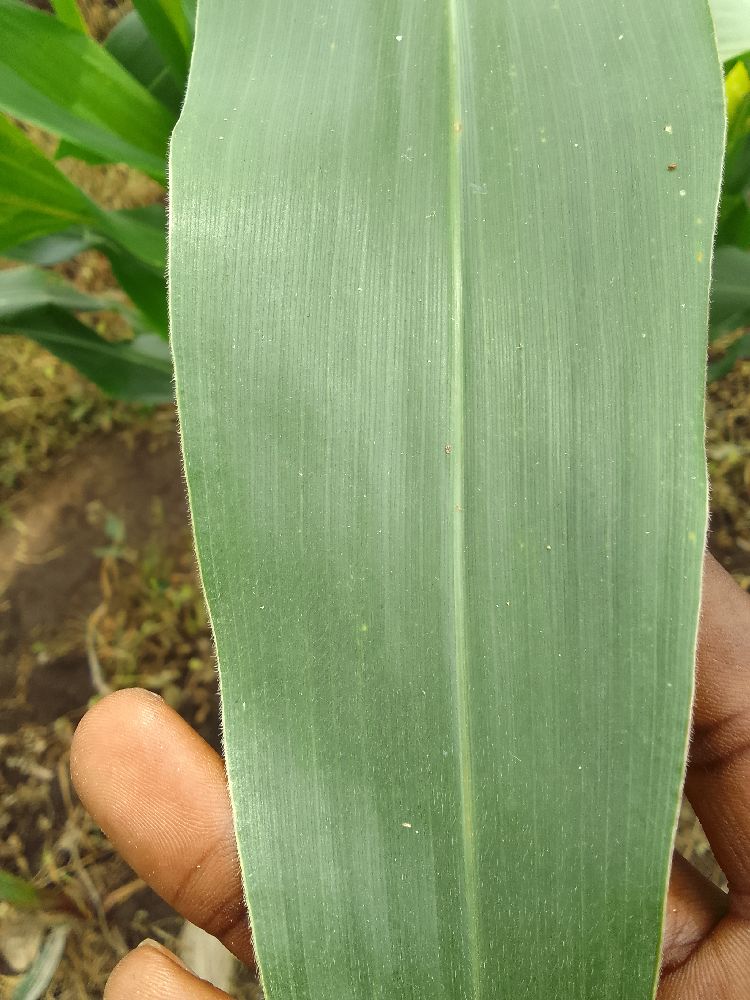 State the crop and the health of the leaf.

maize, healthy
